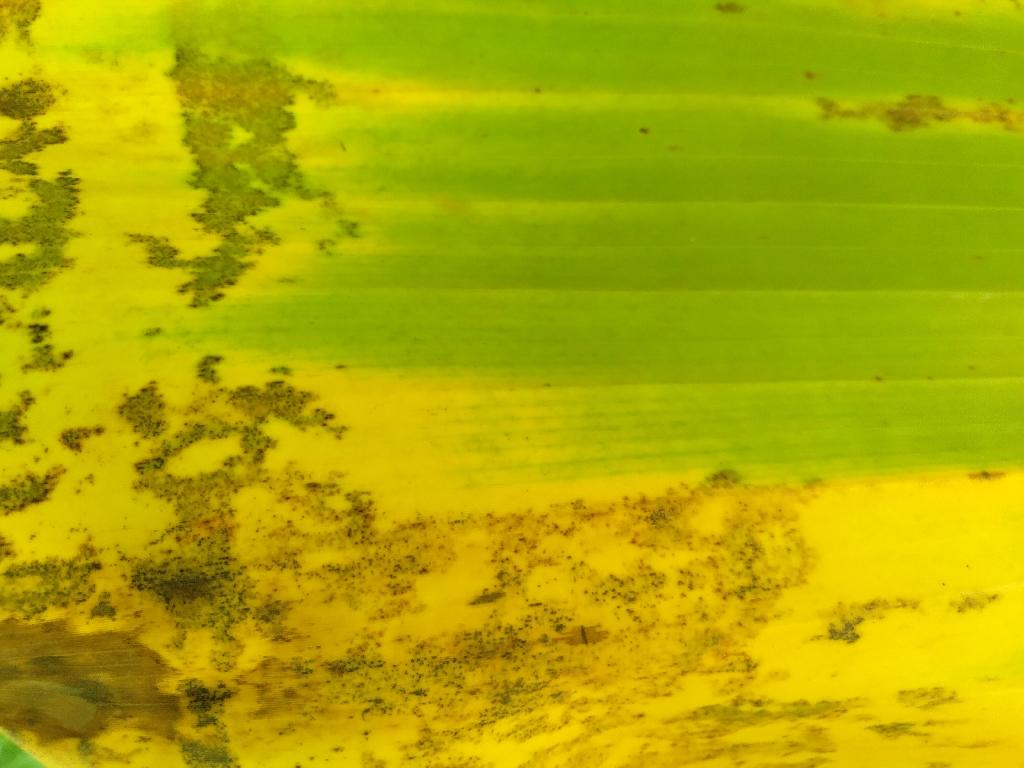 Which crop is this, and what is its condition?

banana, black sigatoka
